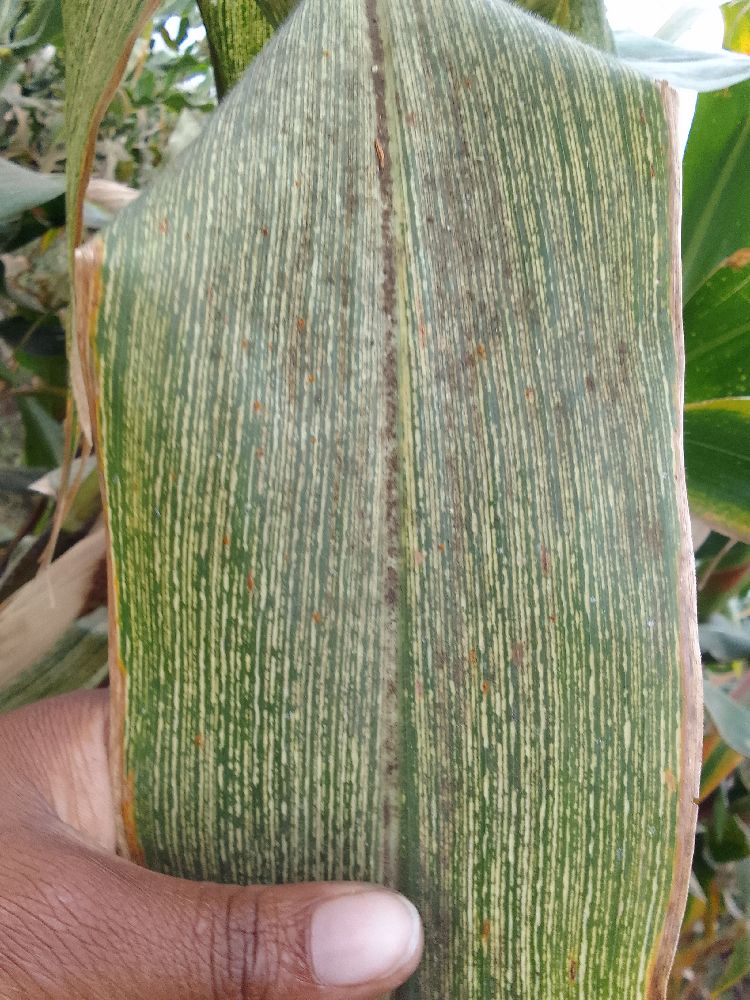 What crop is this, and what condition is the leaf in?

maize, maize streak virus
